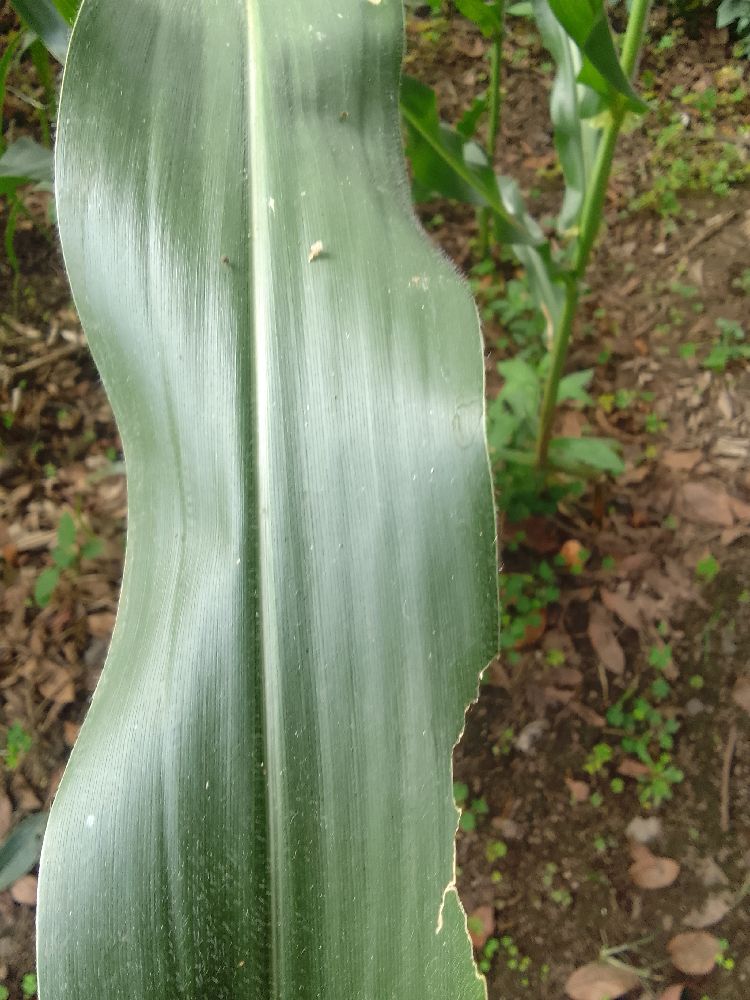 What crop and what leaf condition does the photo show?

maize, healthy
